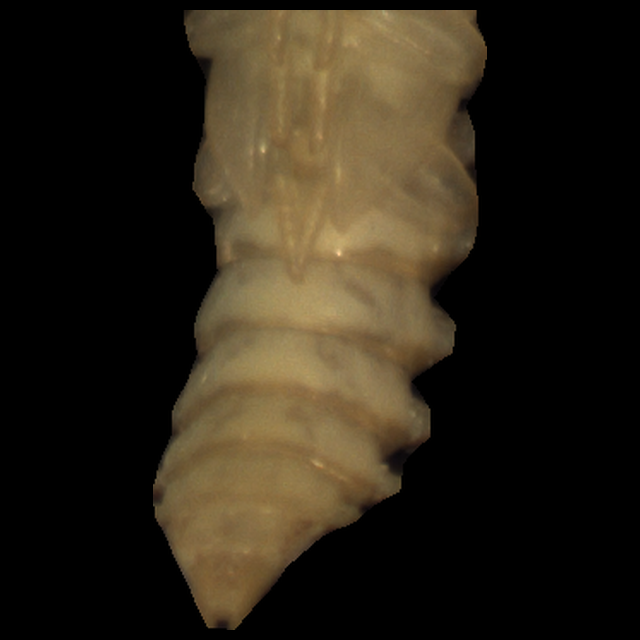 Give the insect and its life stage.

mealworm pupa
